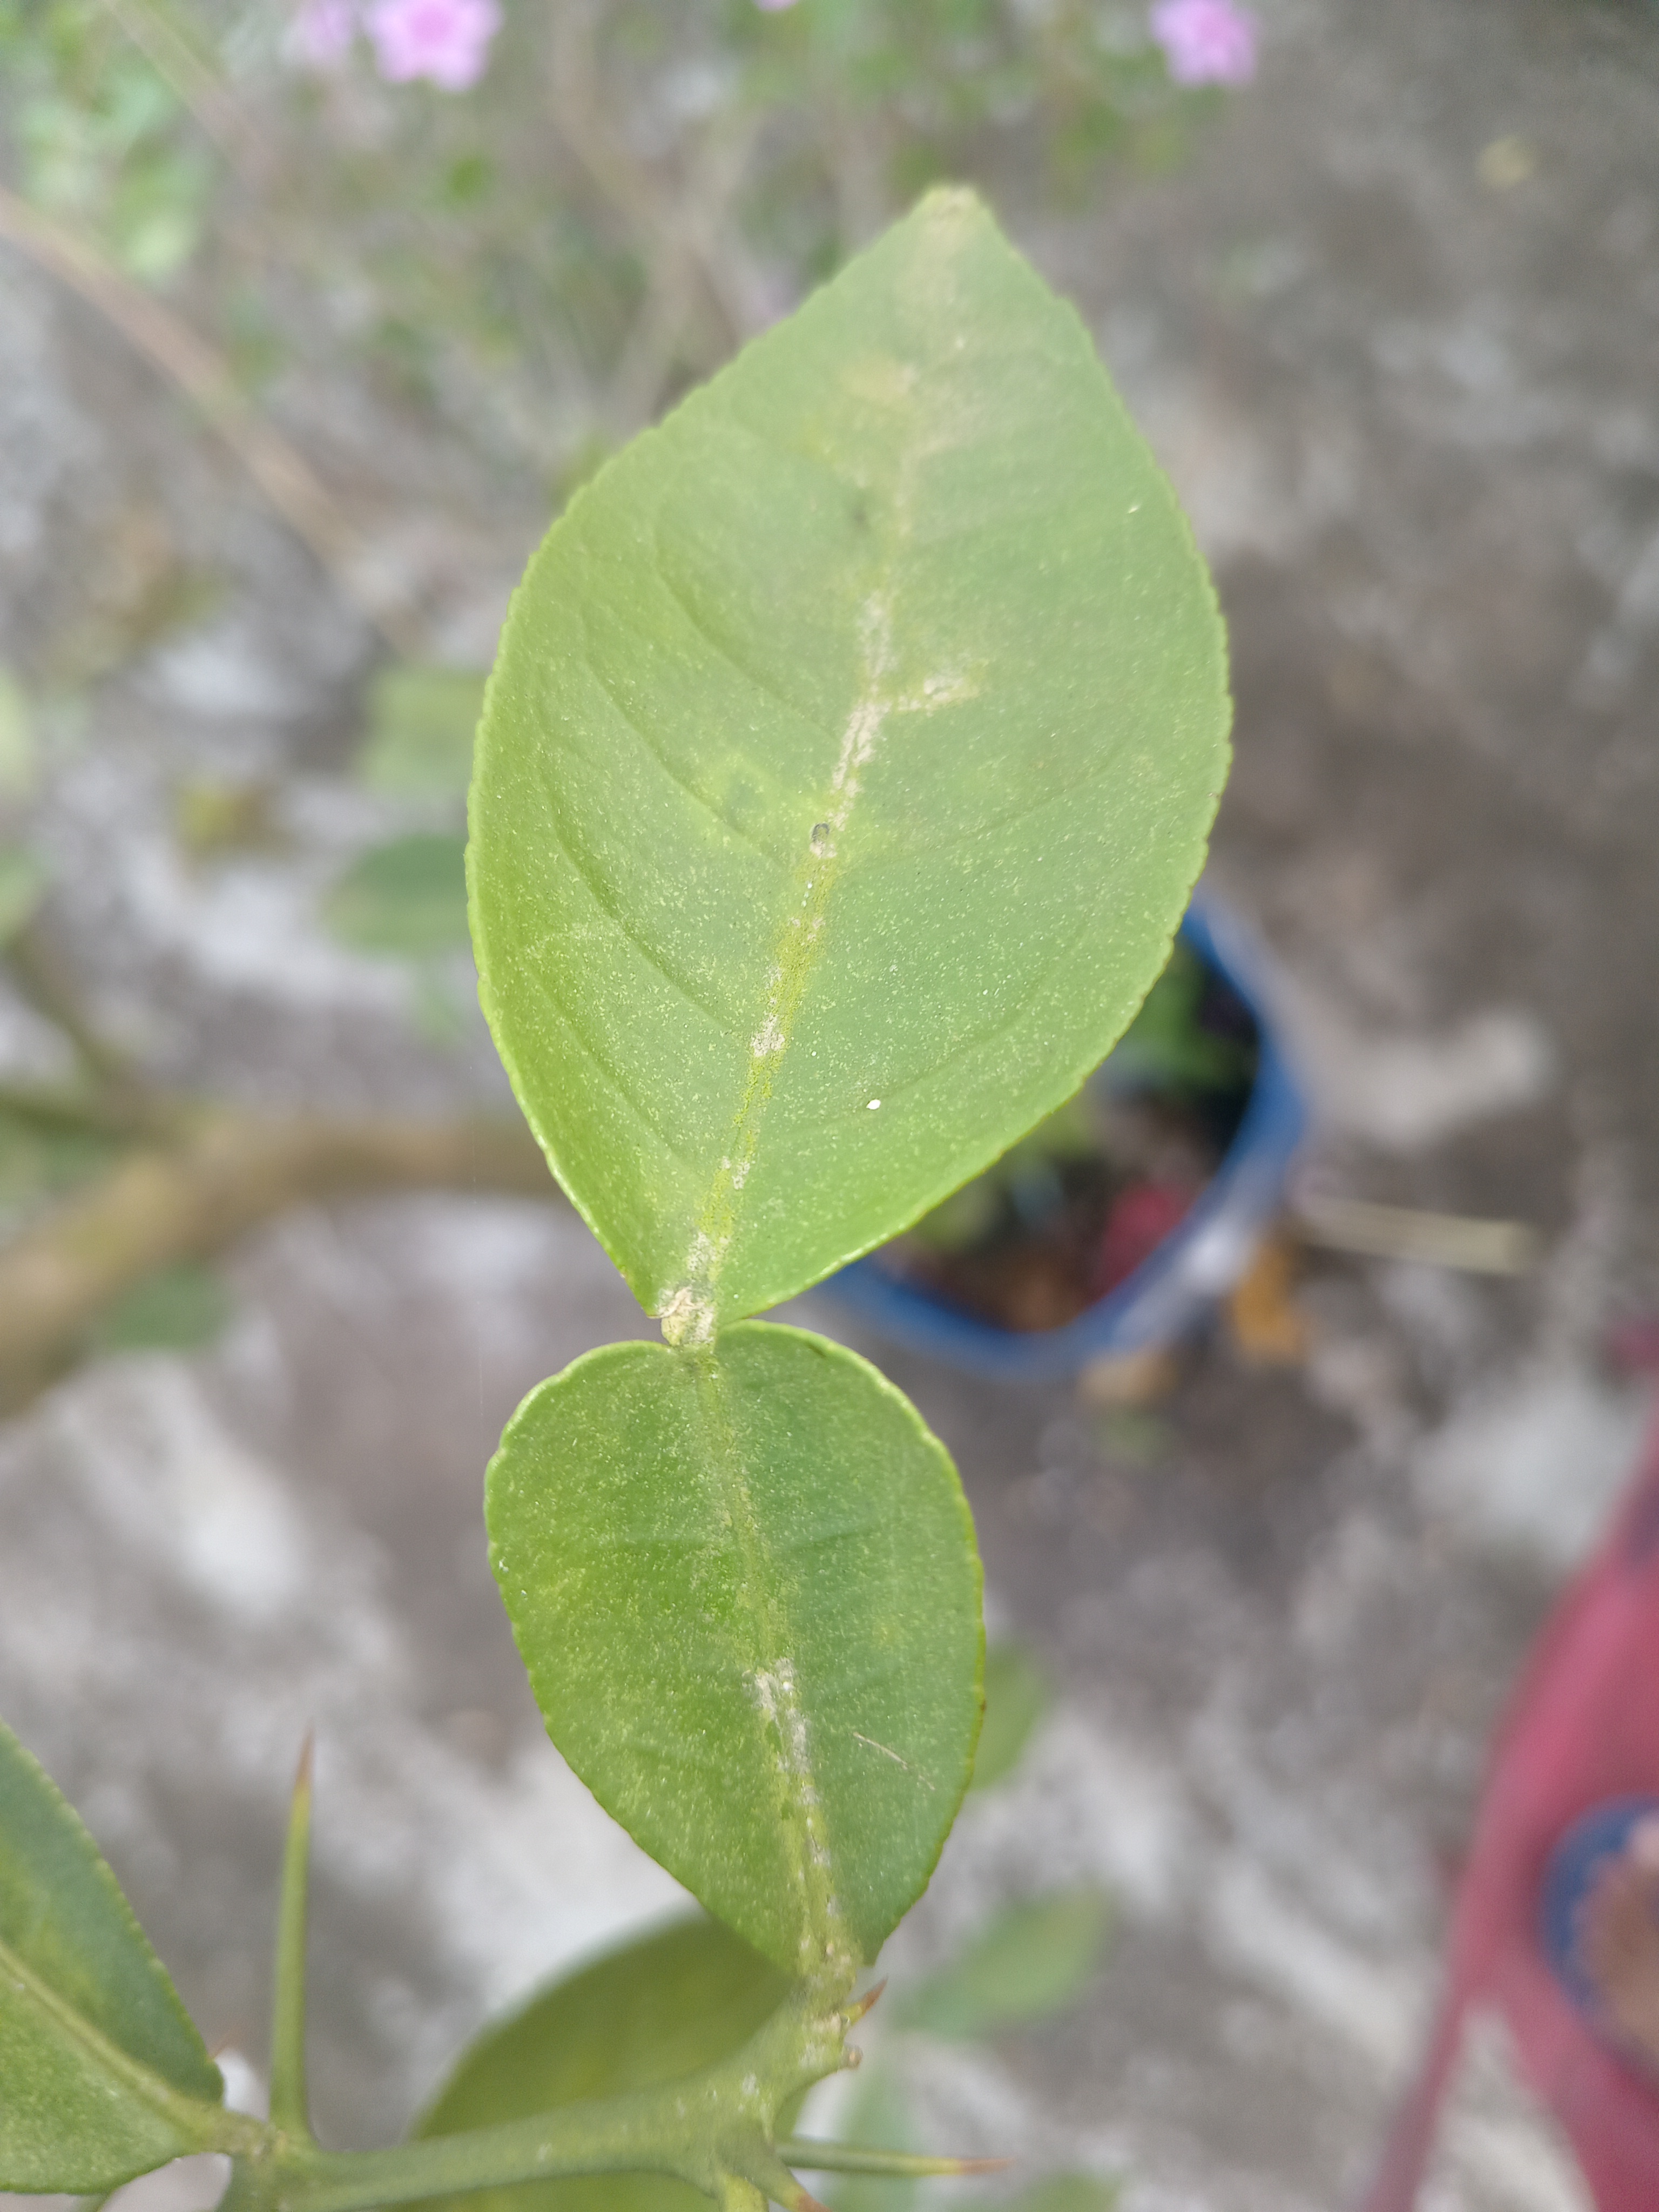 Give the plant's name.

lemon
